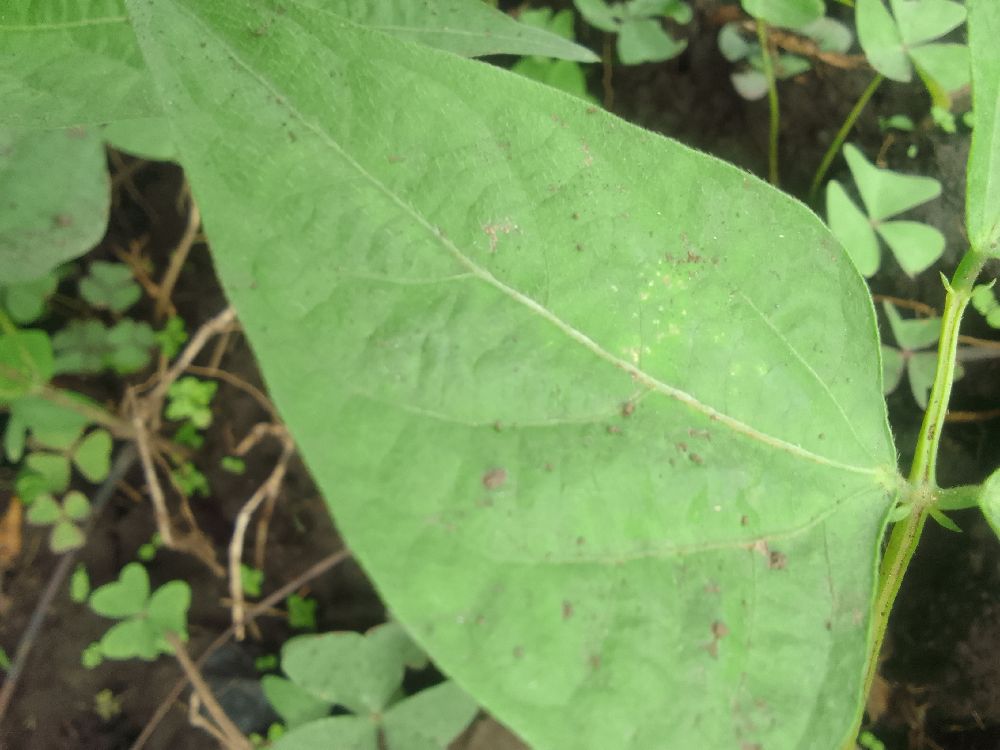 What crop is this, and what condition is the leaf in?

common bean, healthy
